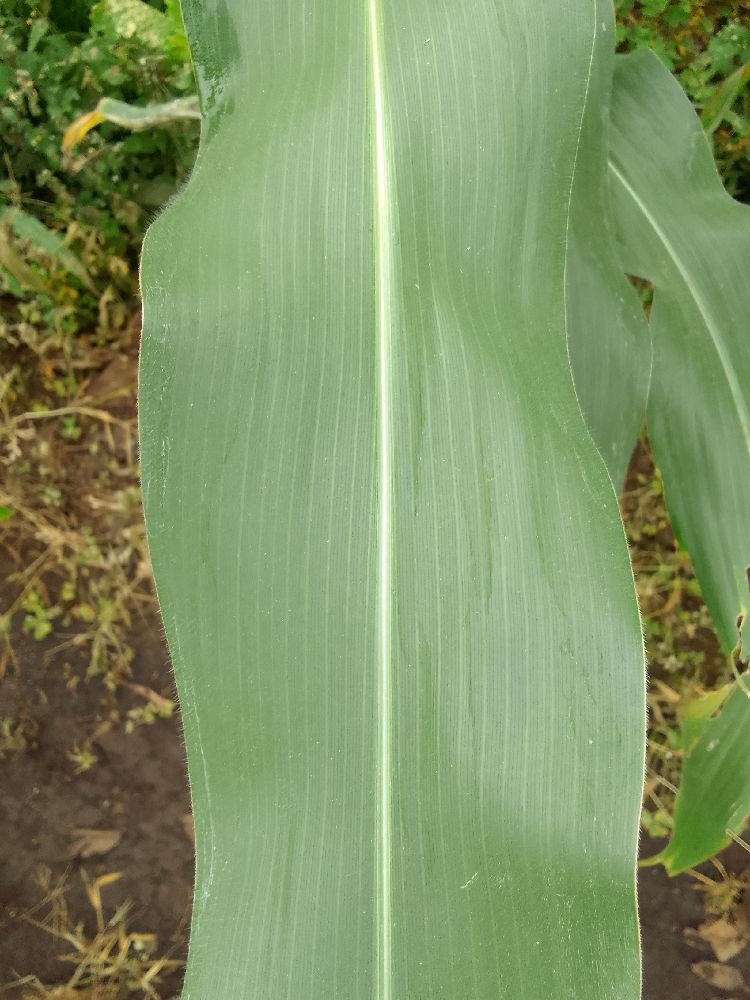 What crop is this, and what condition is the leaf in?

maize, healthy
